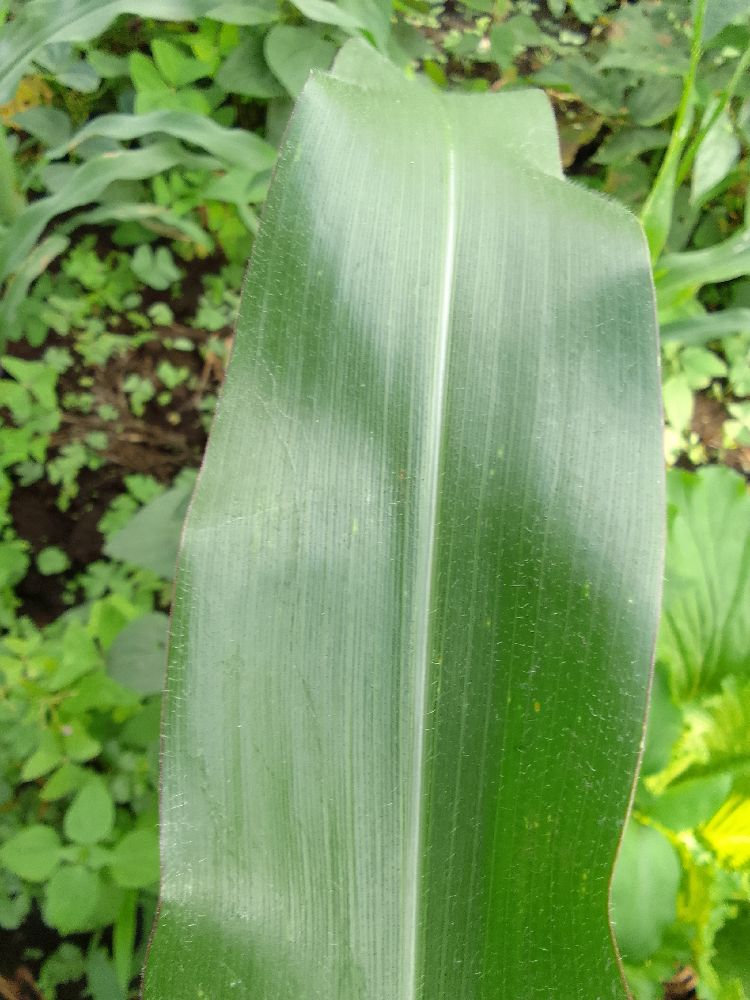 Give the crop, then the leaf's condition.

maize, healthy
